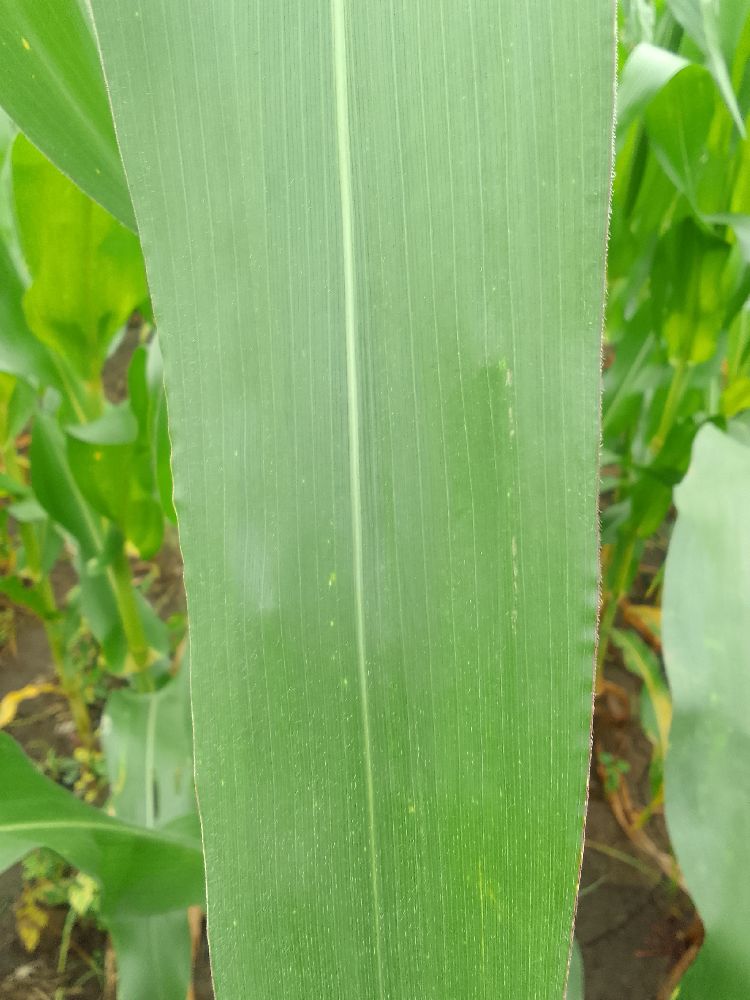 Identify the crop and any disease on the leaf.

maize, healthy
